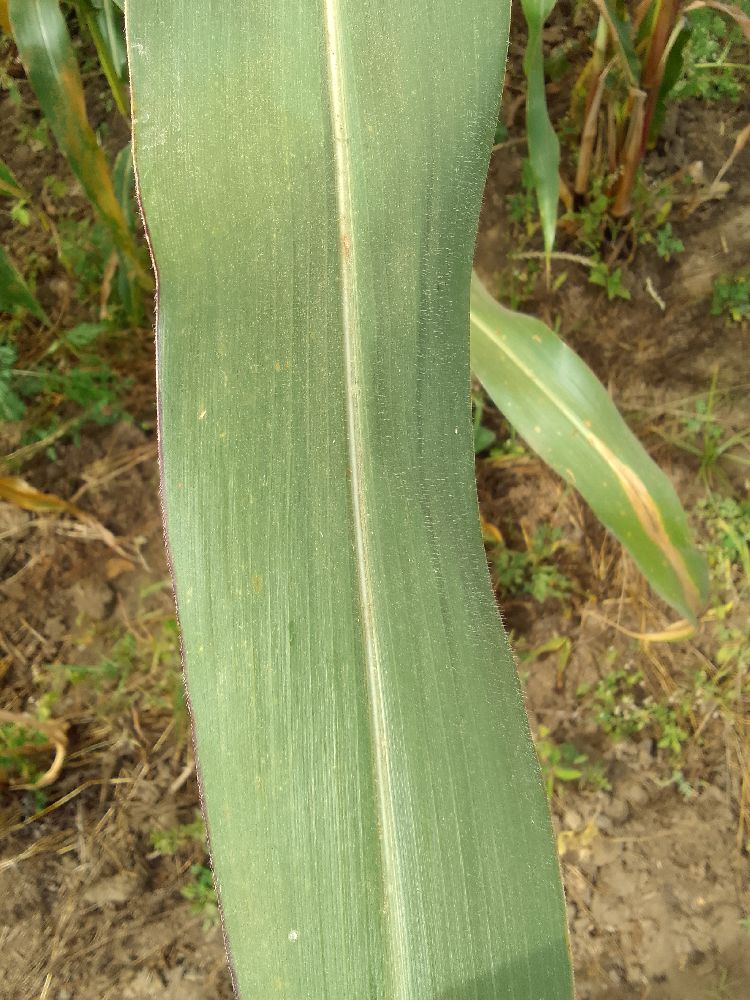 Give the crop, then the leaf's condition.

maize, healthy
